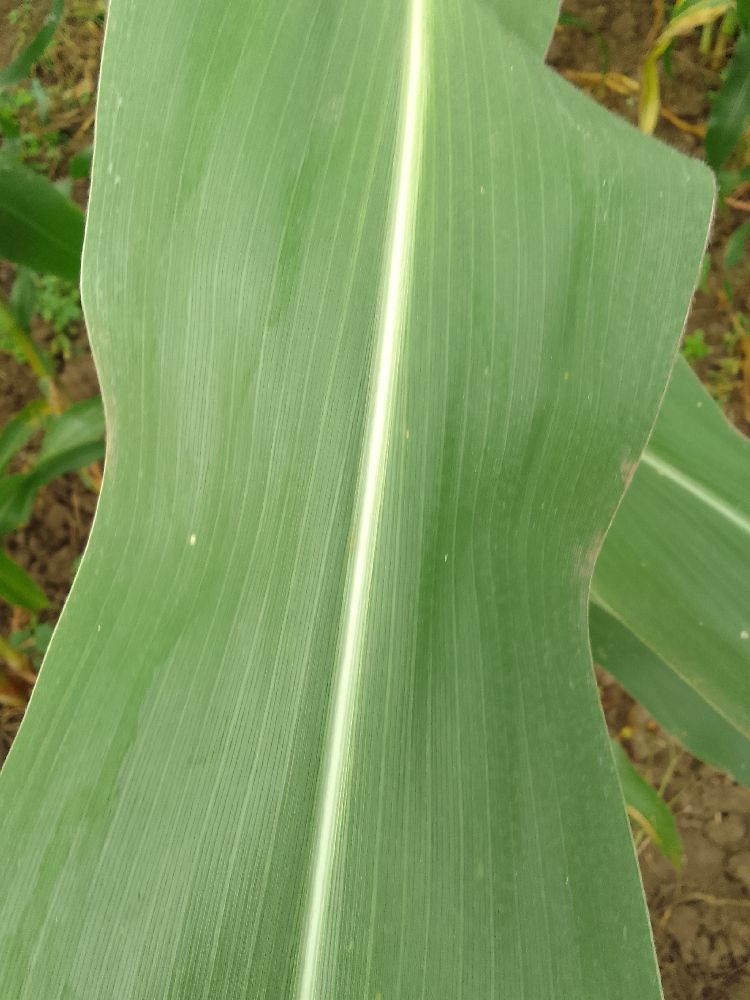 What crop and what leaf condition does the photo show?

maize, healthy
